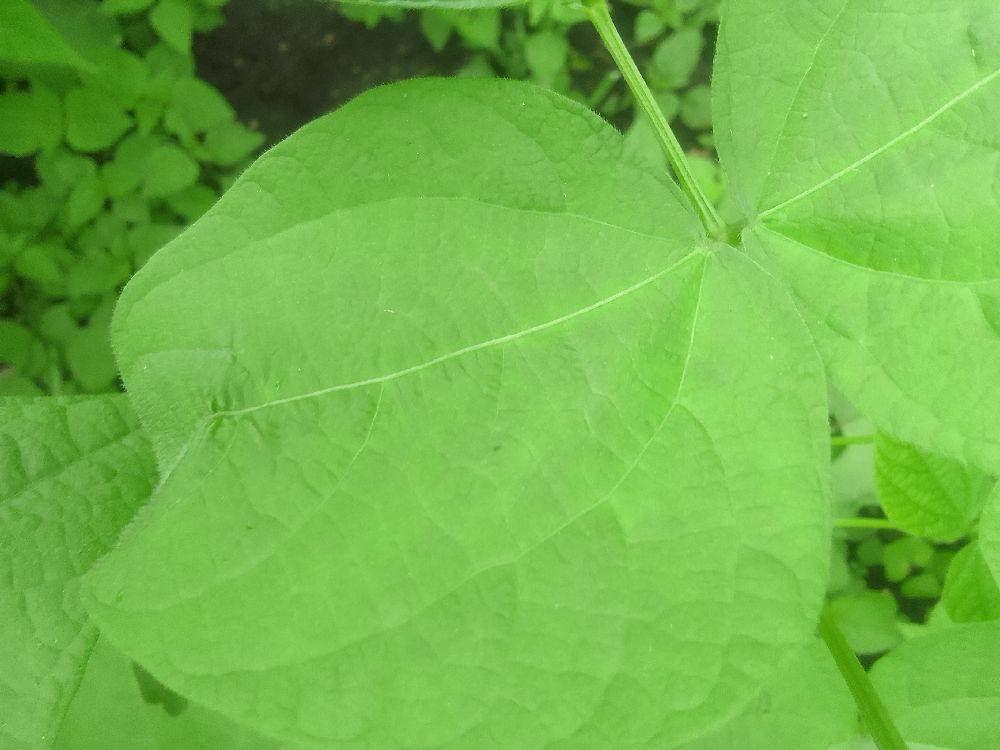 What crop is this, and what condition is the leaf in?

common bean, healthy
